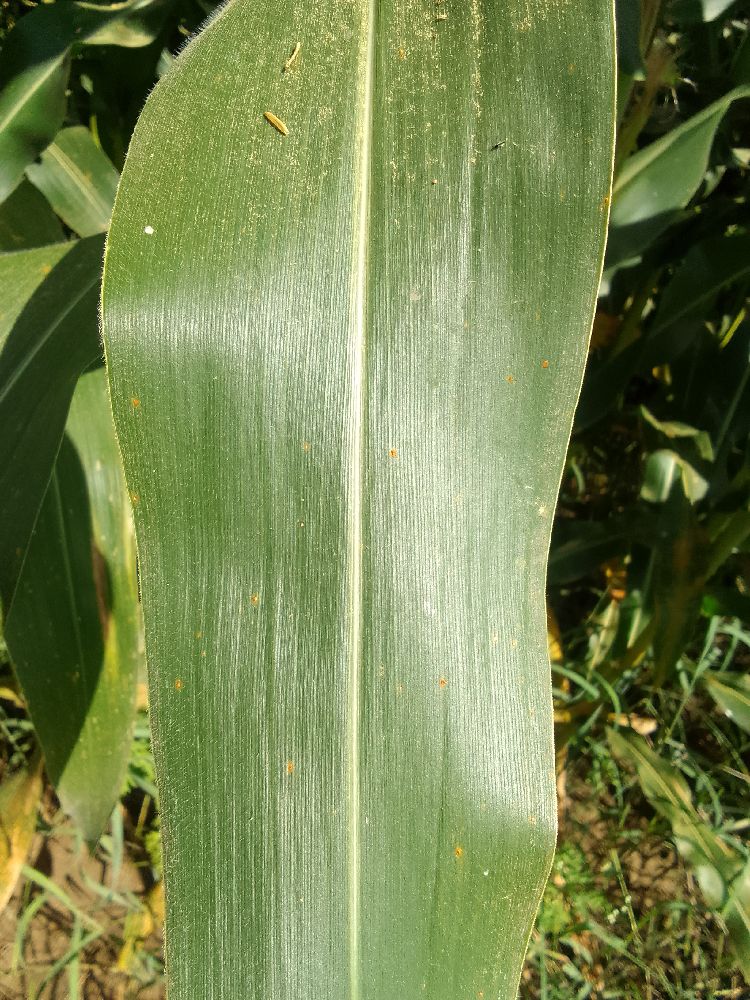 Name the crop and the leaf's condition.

maize, healthy
